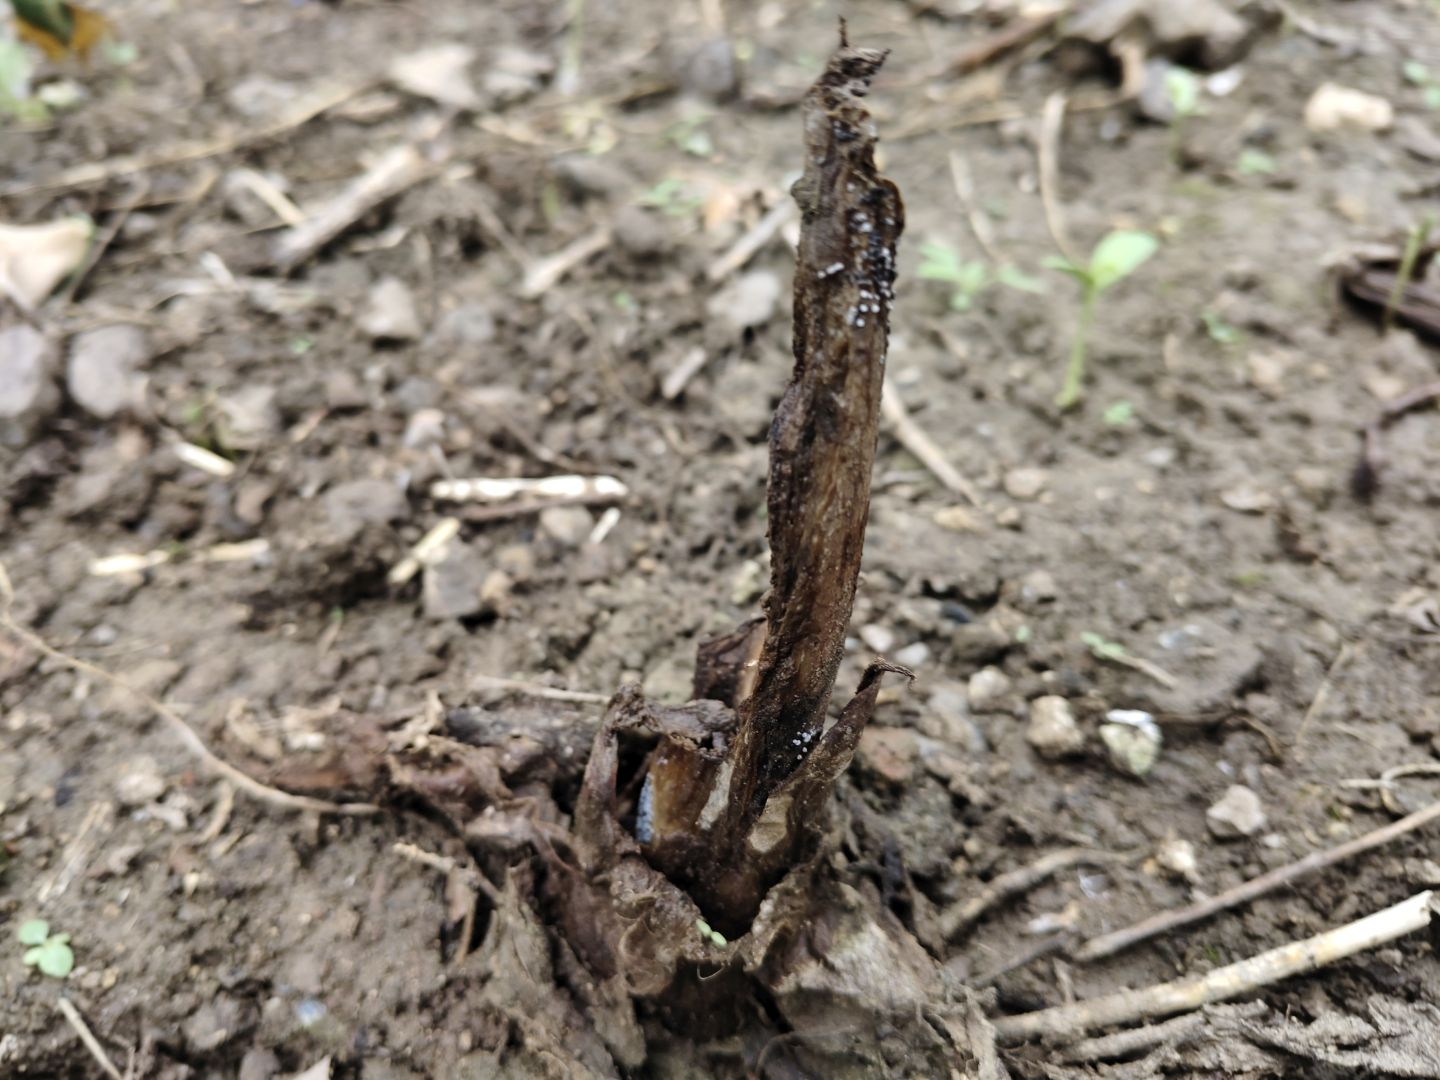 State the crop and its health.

taro, root rot
